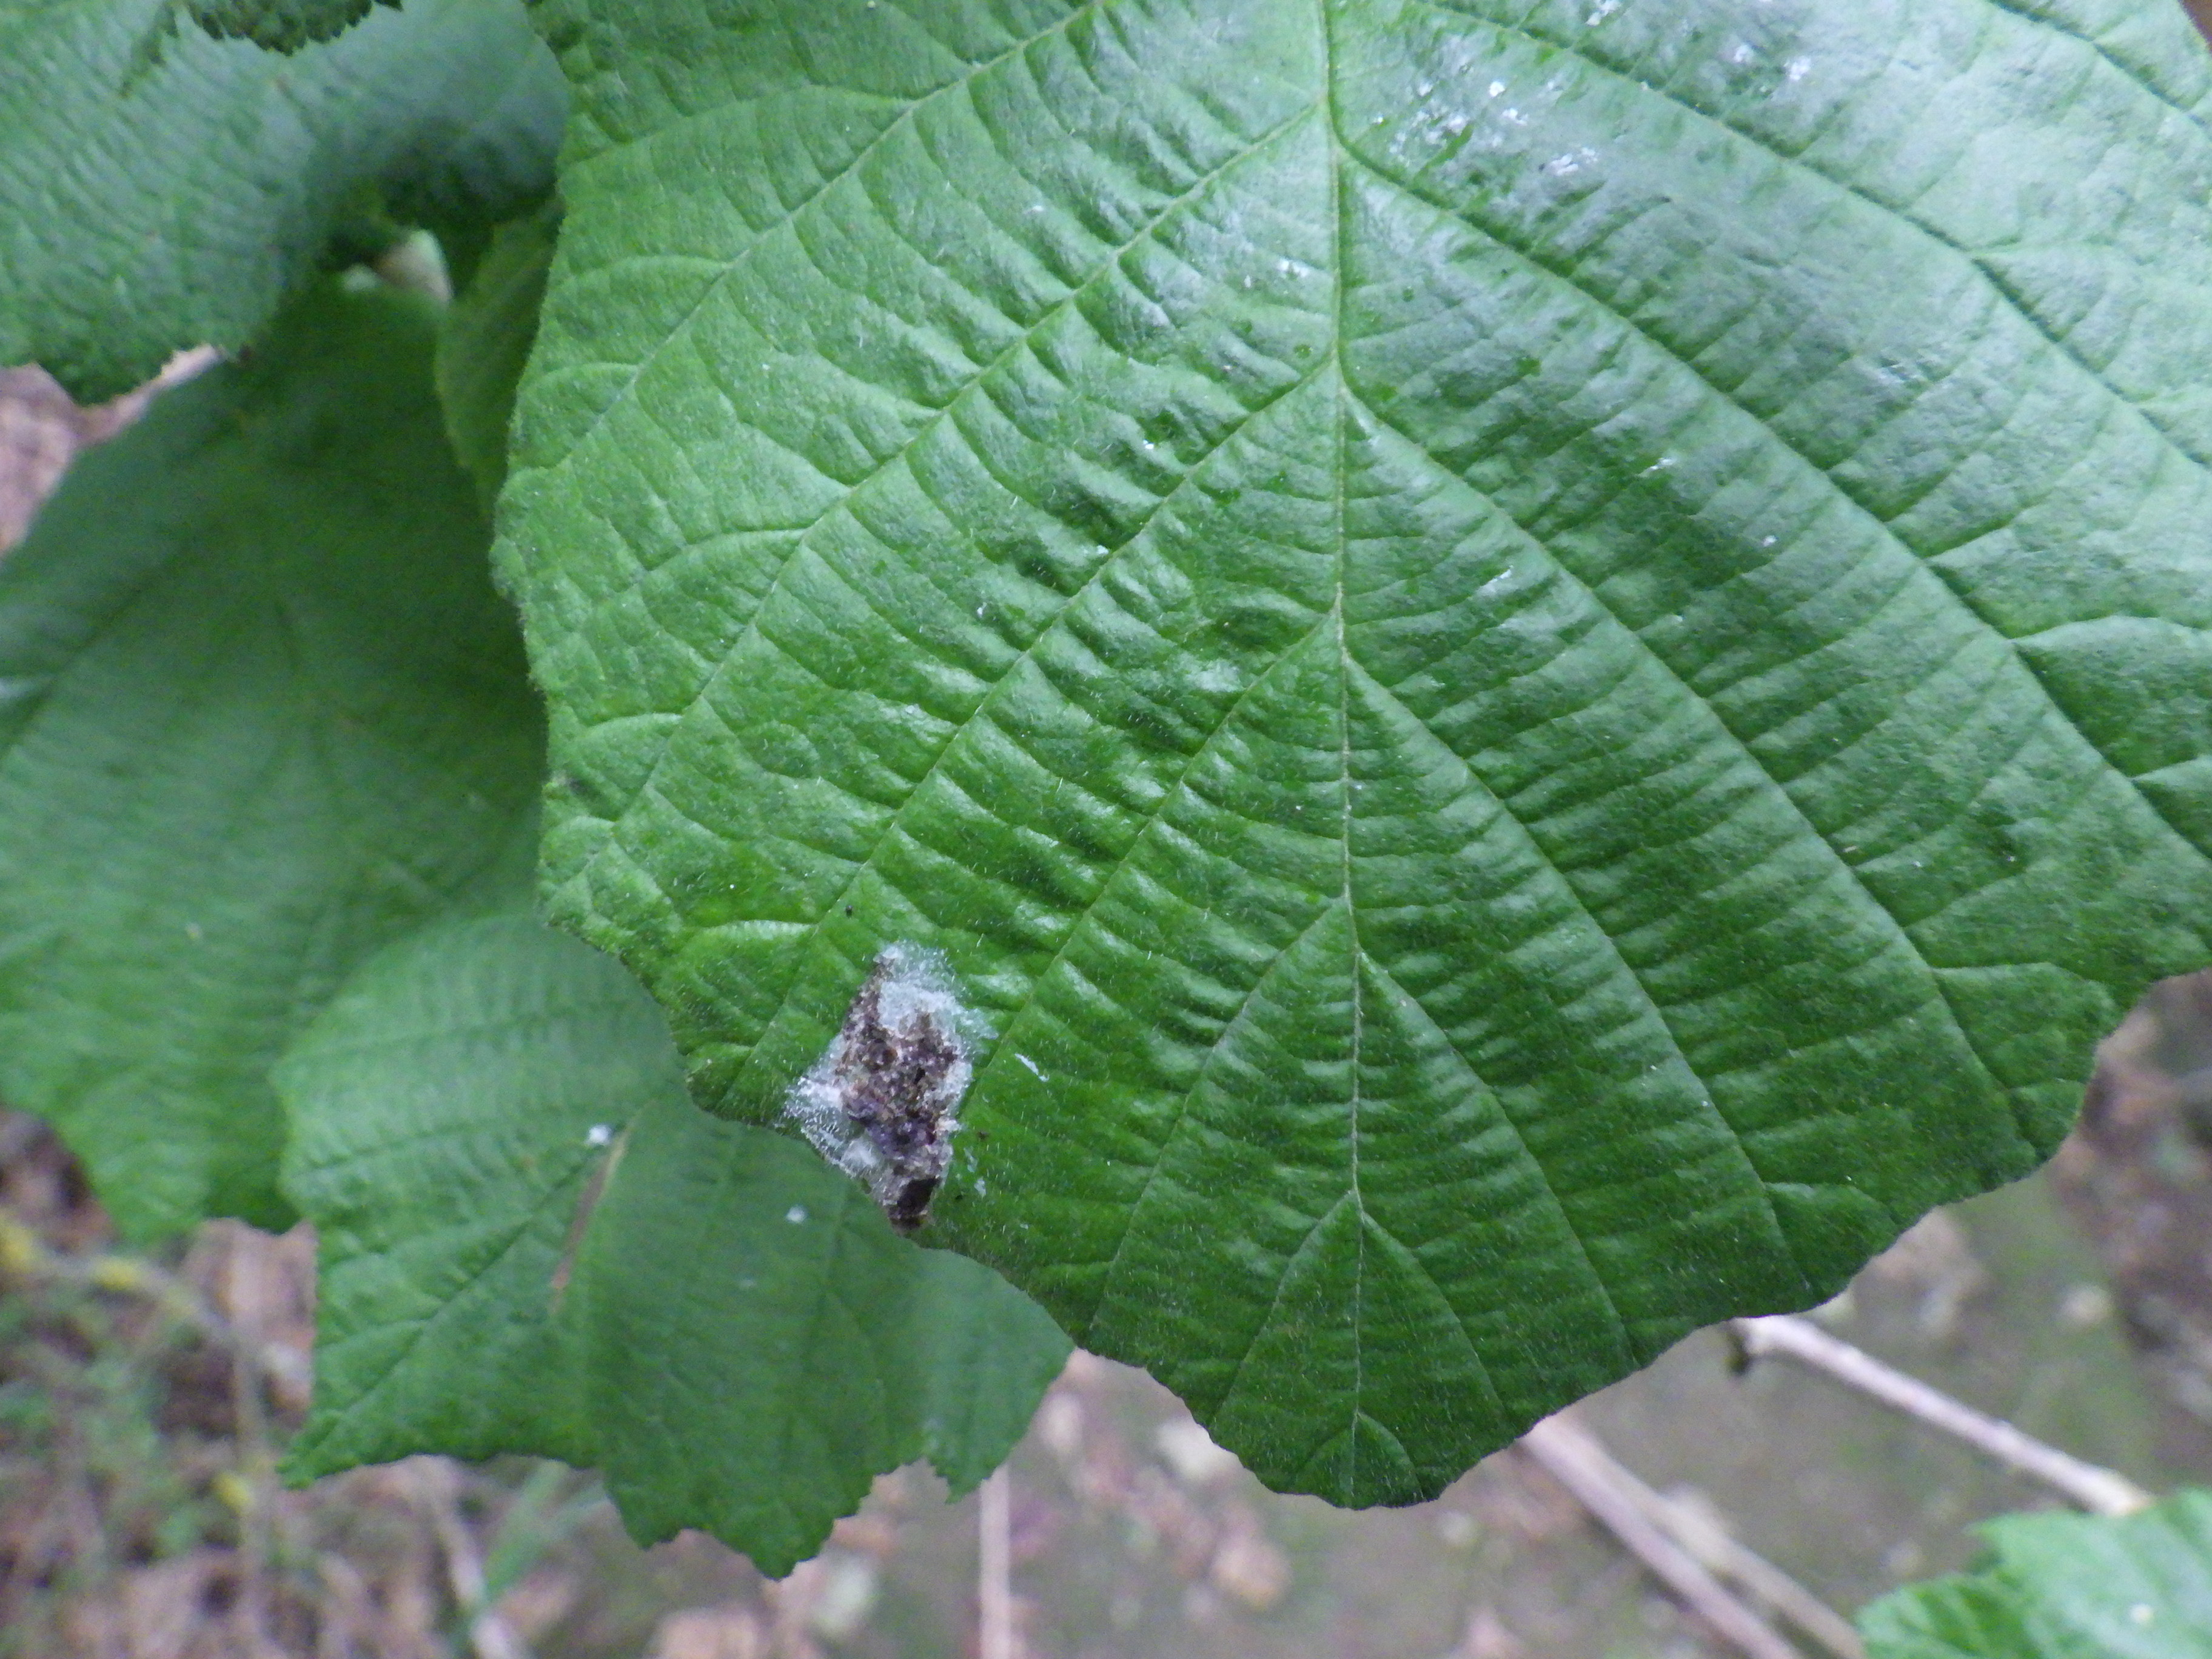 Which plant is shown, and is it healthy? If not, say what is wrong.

hazel, healthy
